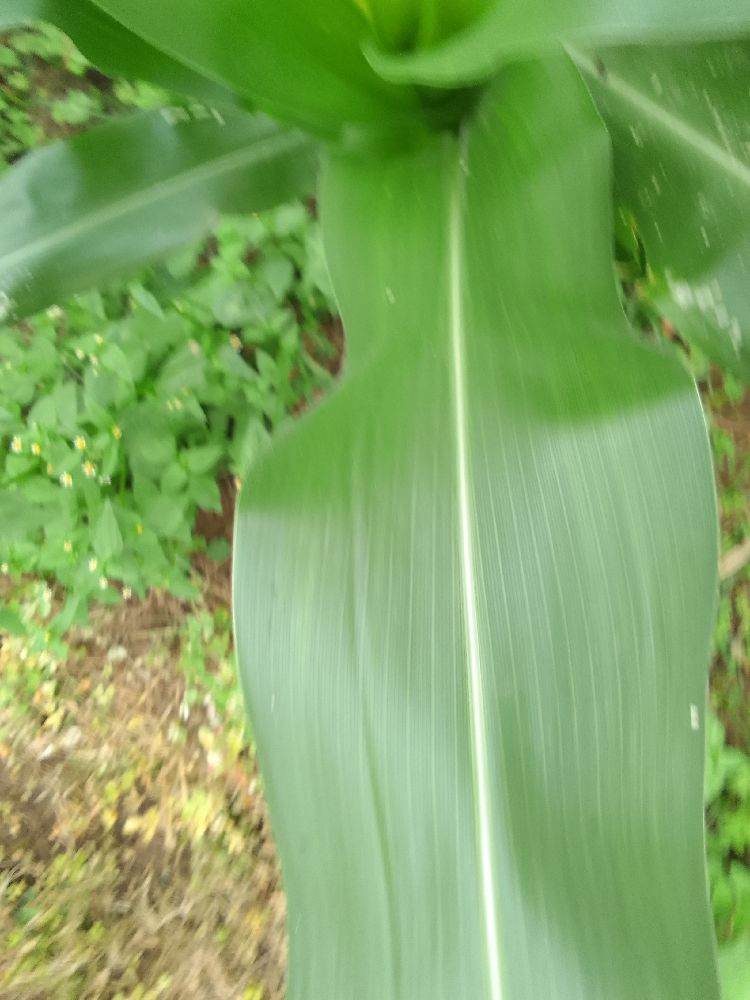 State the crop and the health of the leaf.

maize, healthy
